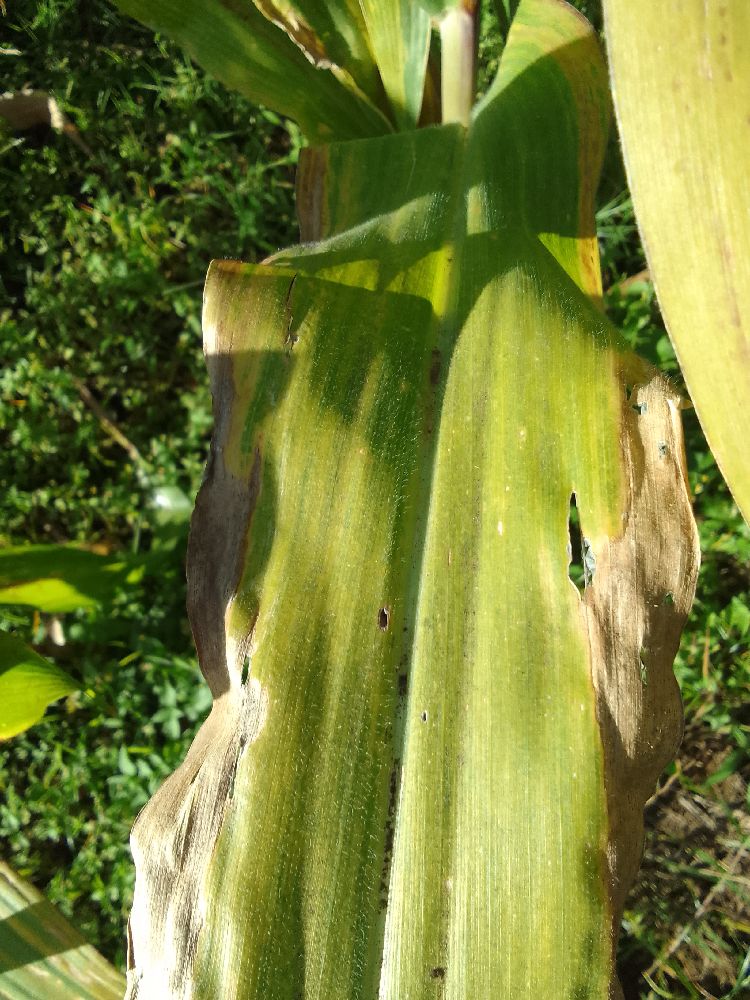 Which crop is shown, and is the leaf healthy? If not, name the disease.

maize, maize lethal necrosis
